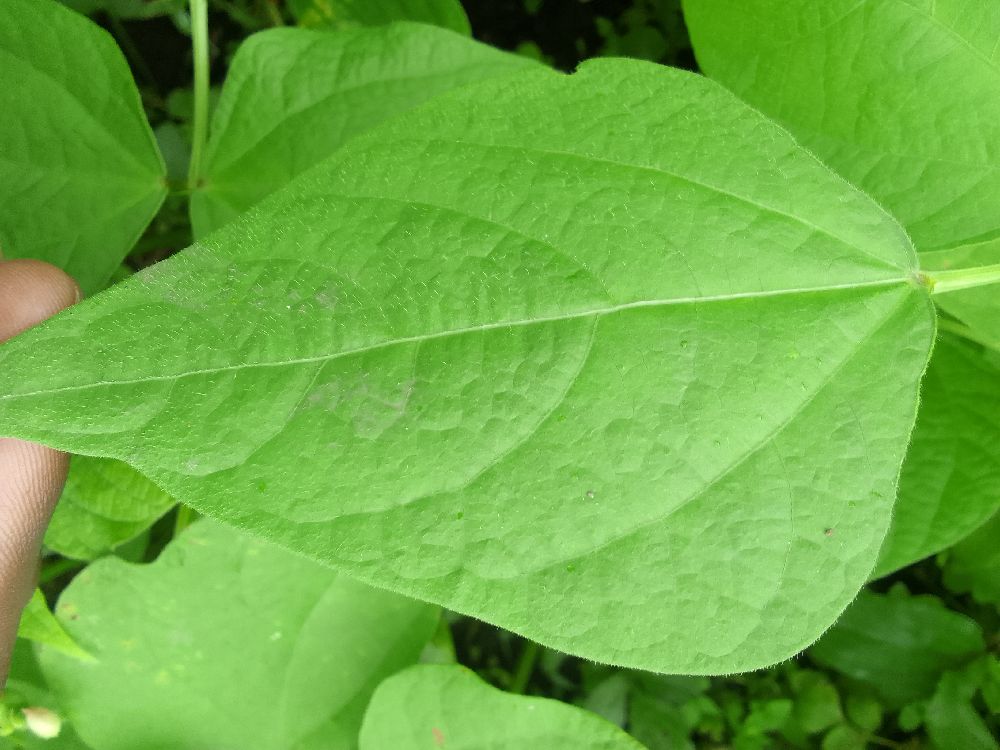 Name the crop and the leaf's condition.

common bean, healthy
